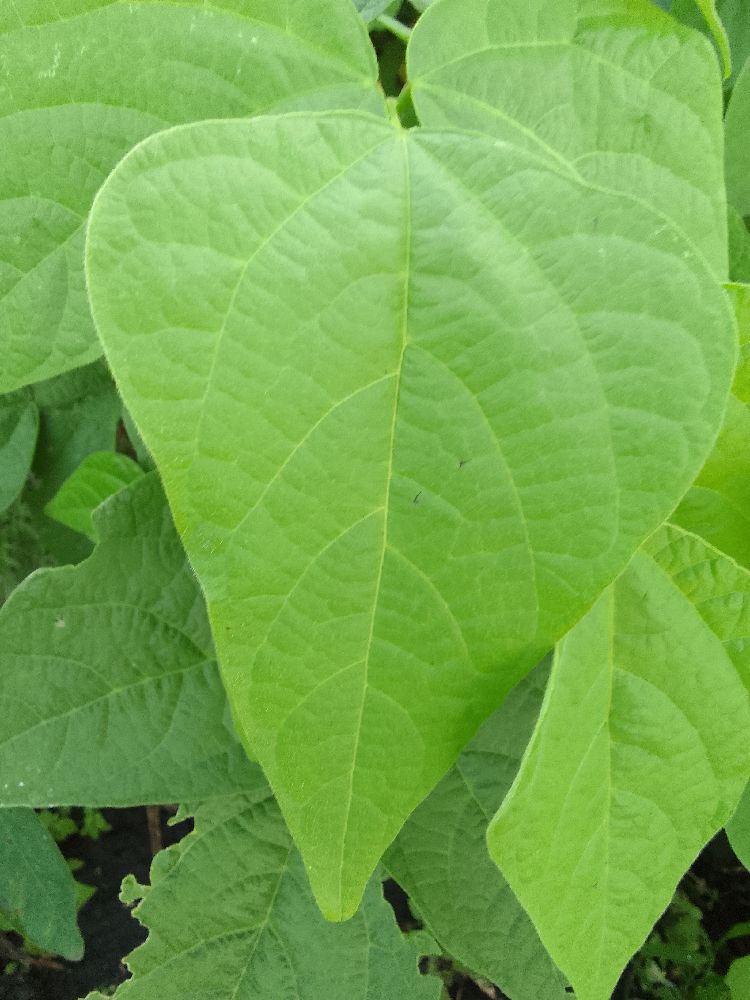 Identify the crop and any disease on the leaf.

common bean, healthy
